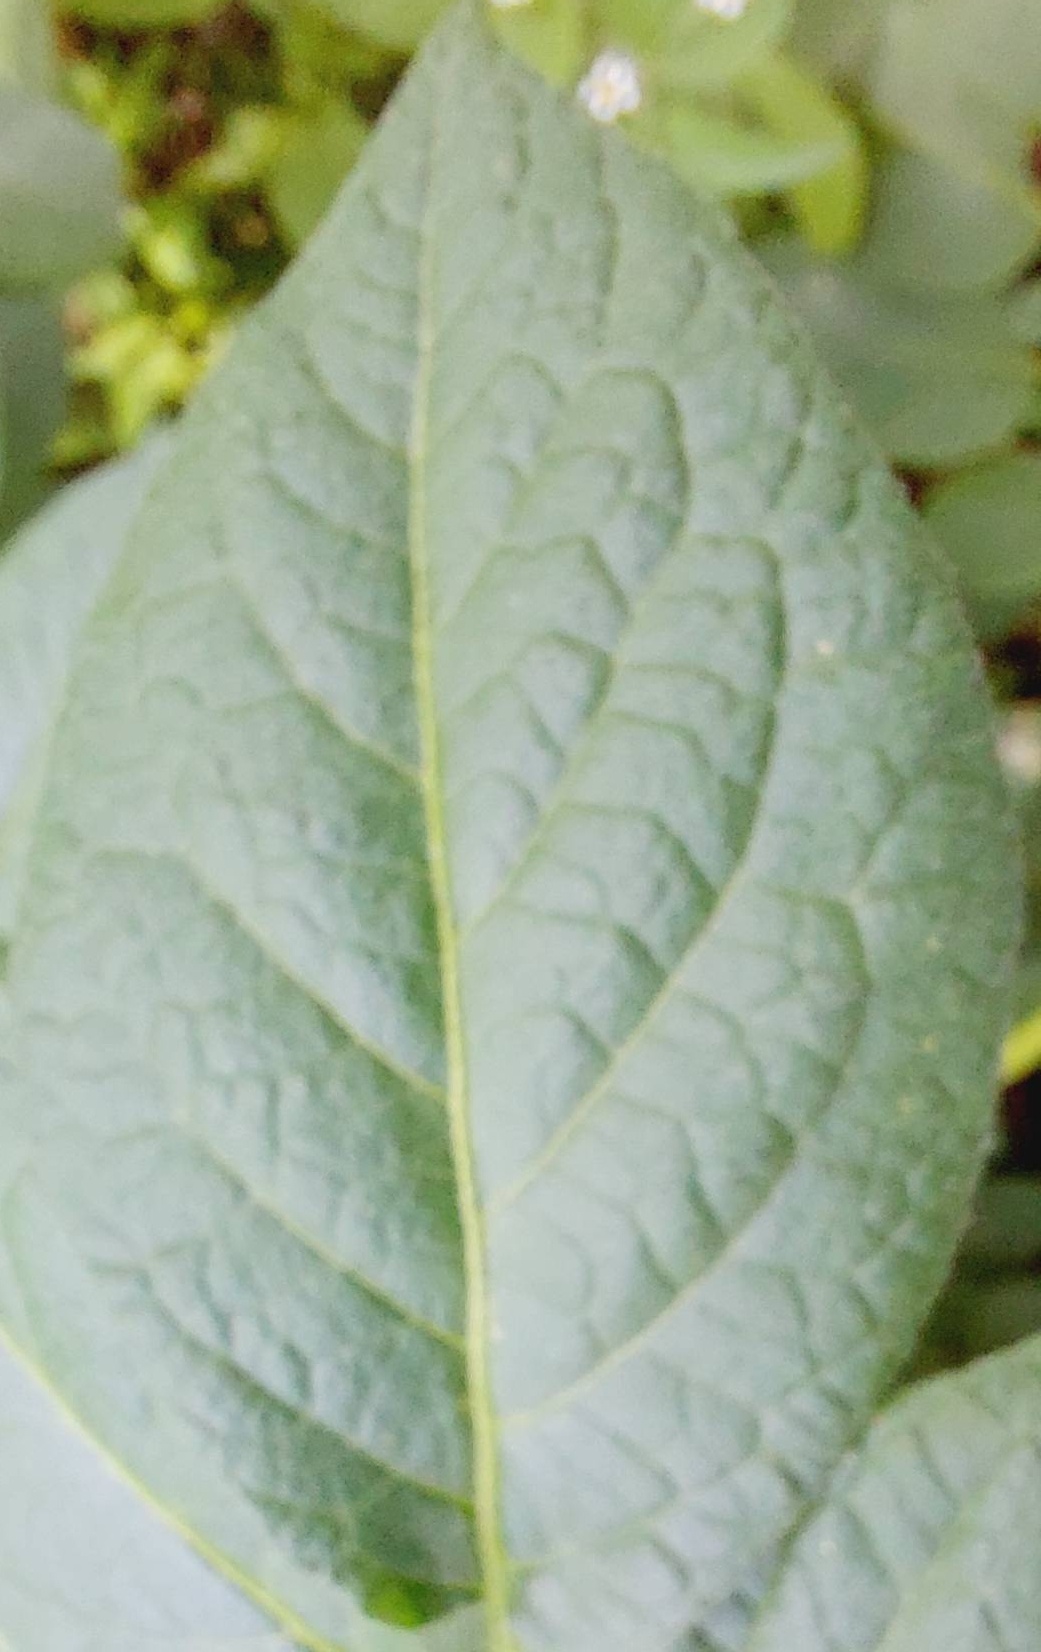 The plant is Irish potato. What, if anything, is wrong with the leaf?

healthy
